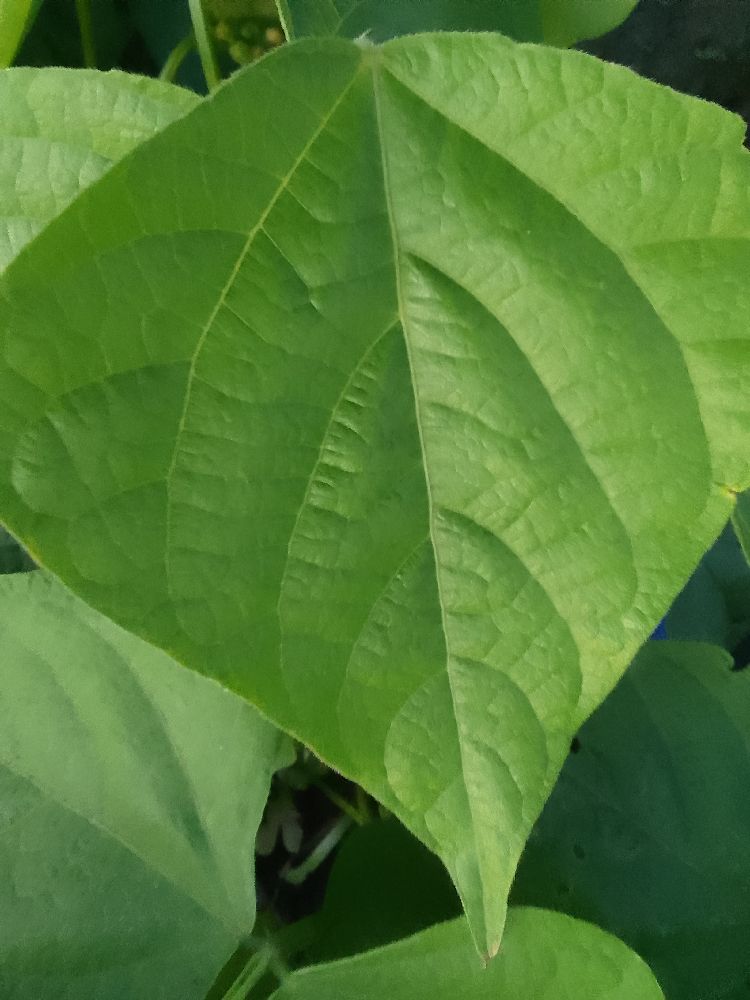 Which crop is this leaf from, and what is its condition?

common bean, healthy
